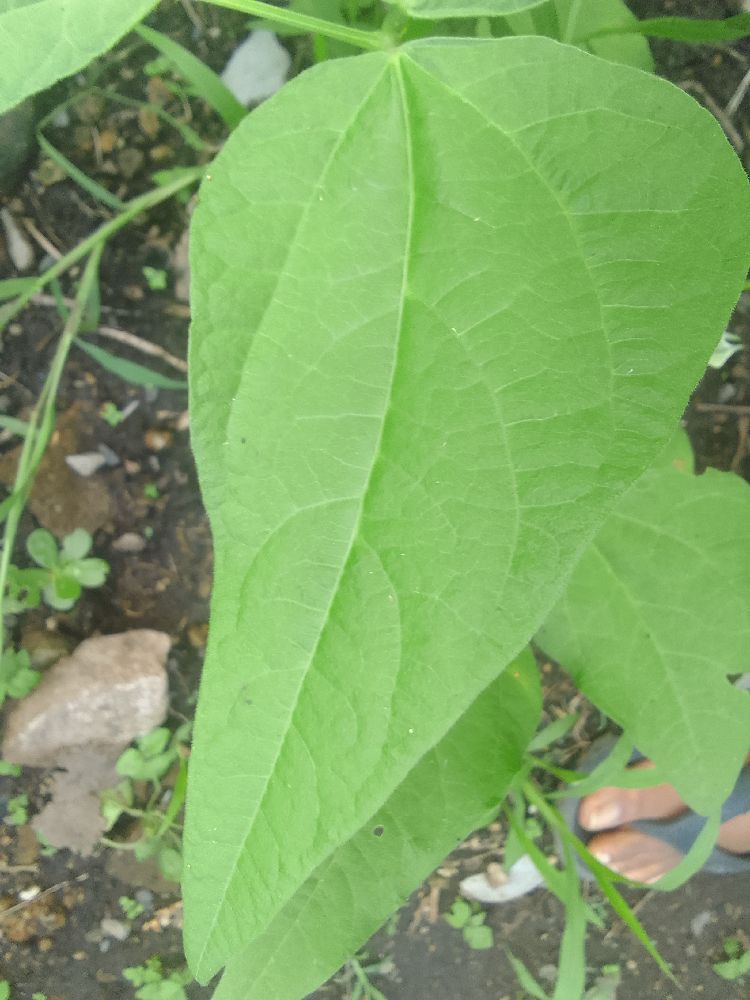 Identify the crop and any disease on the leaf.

common bean, healthy
